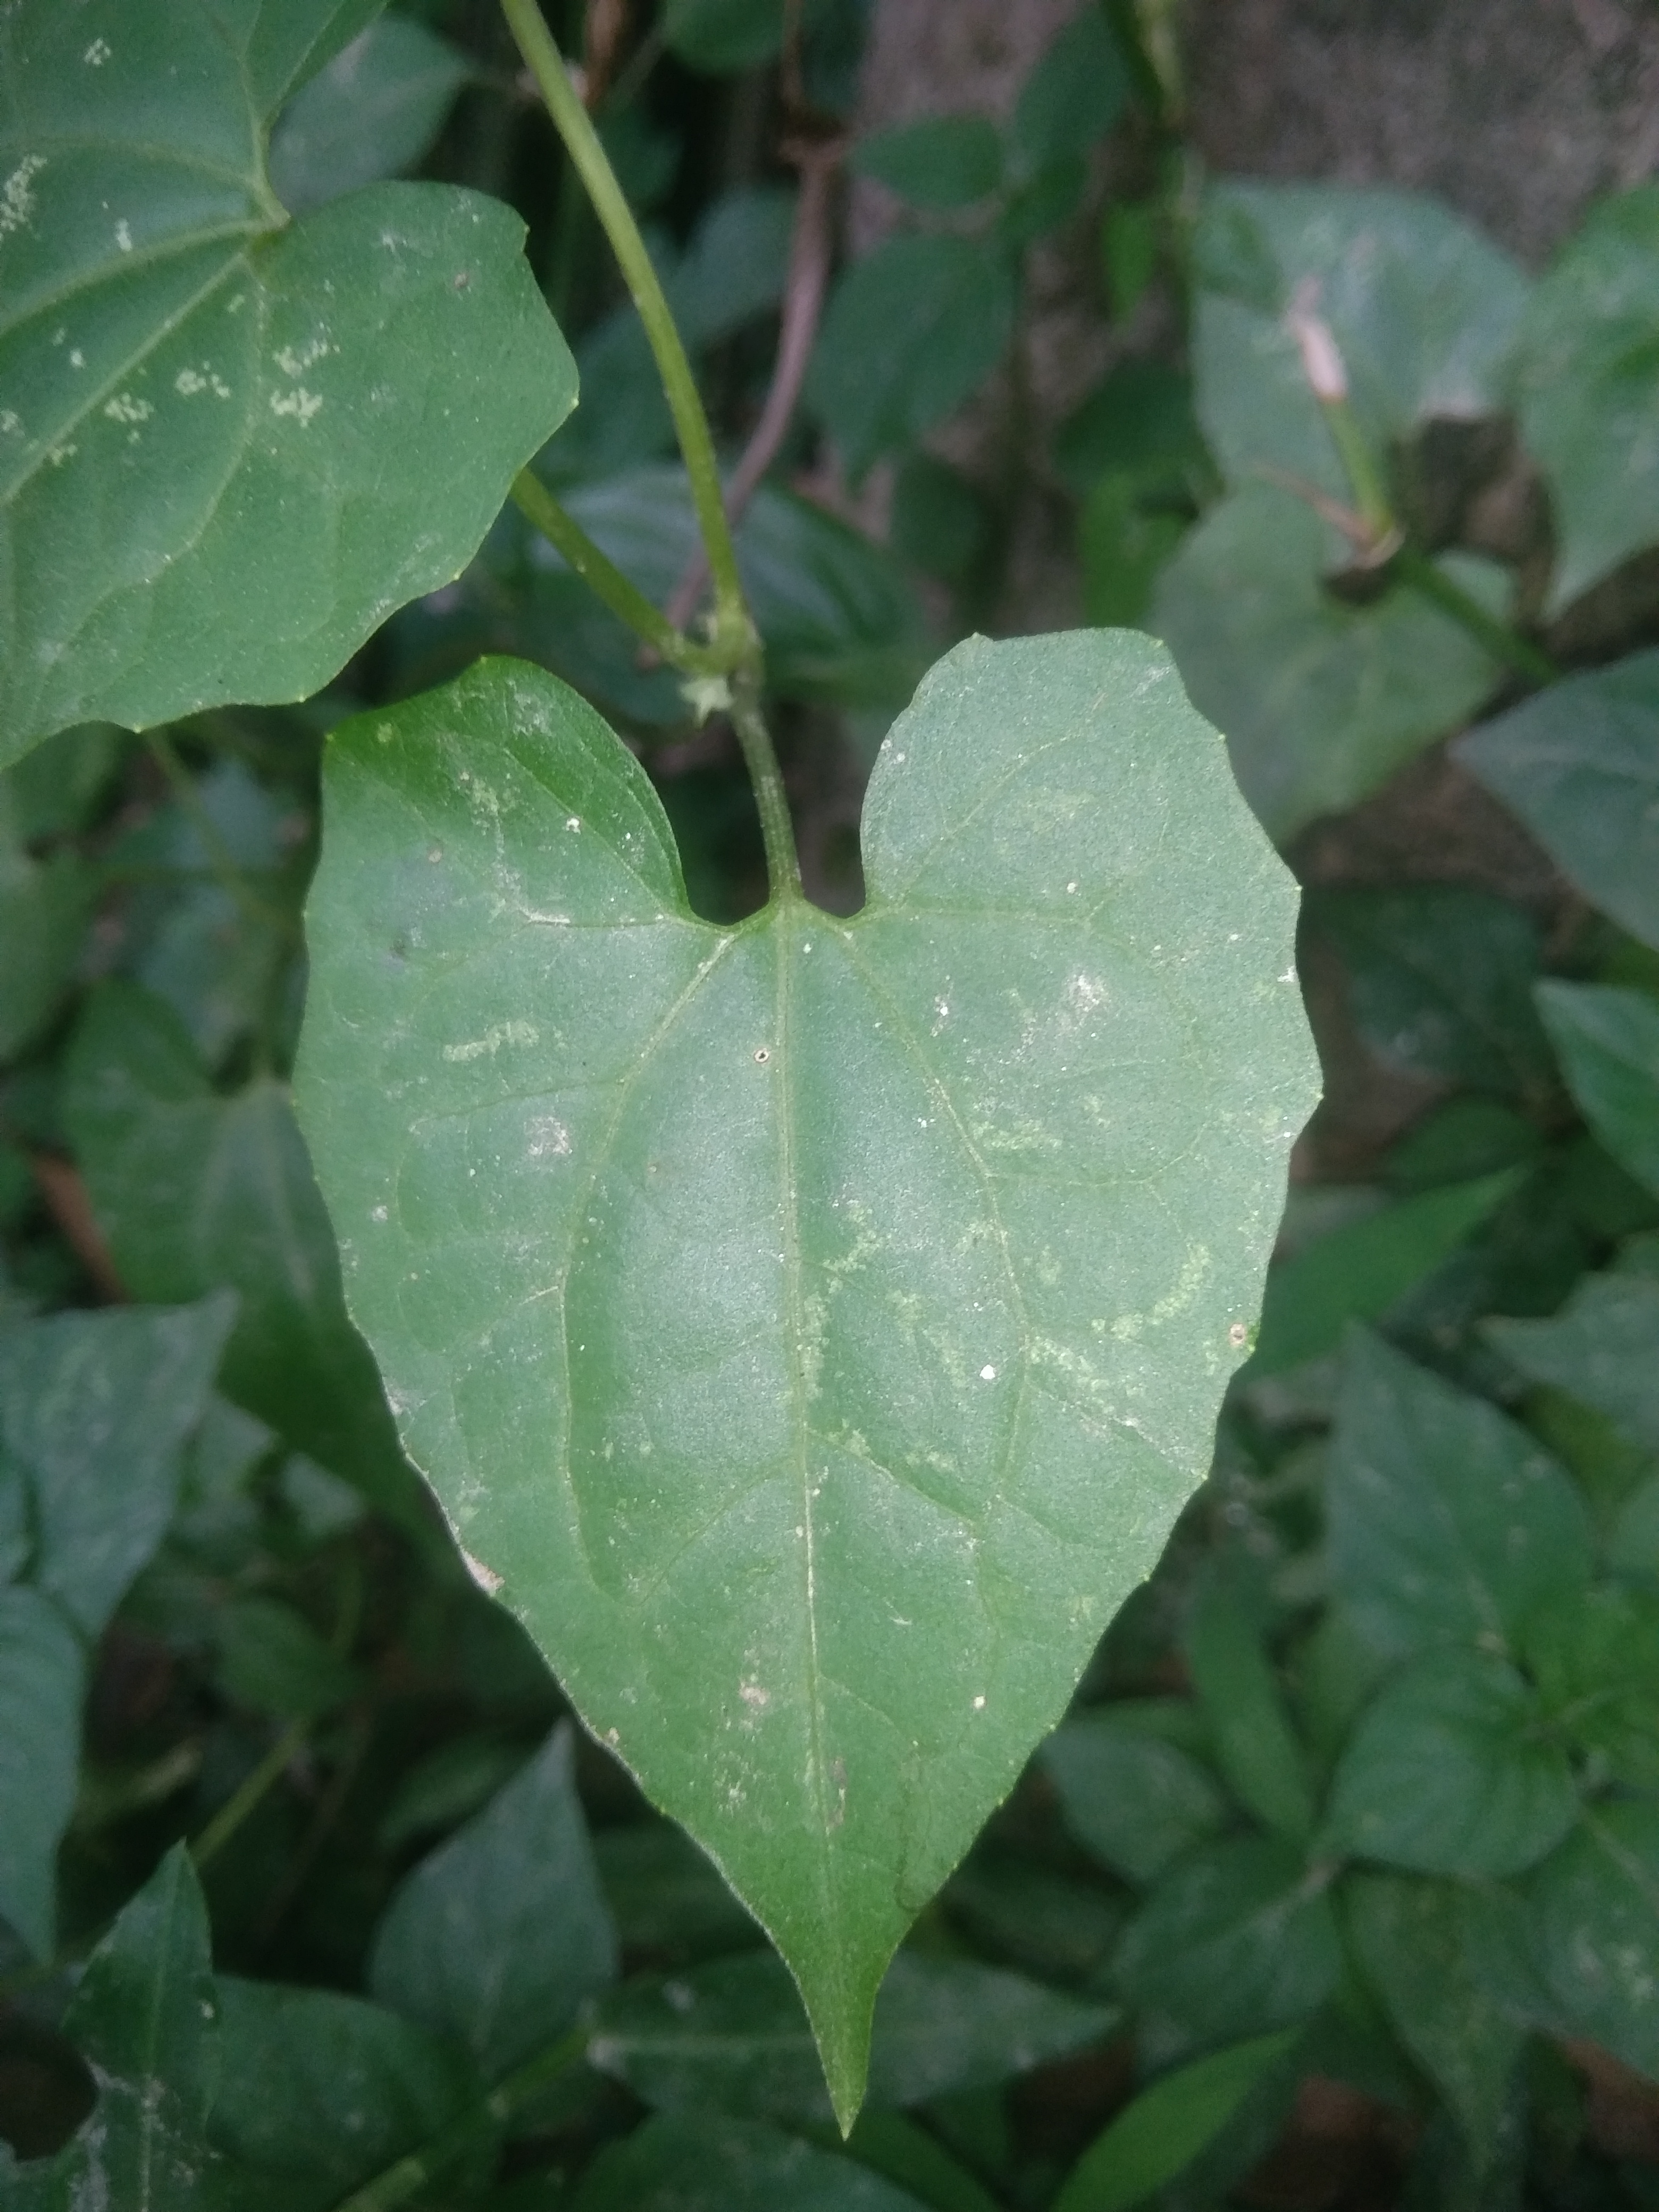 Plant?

bitter vine
